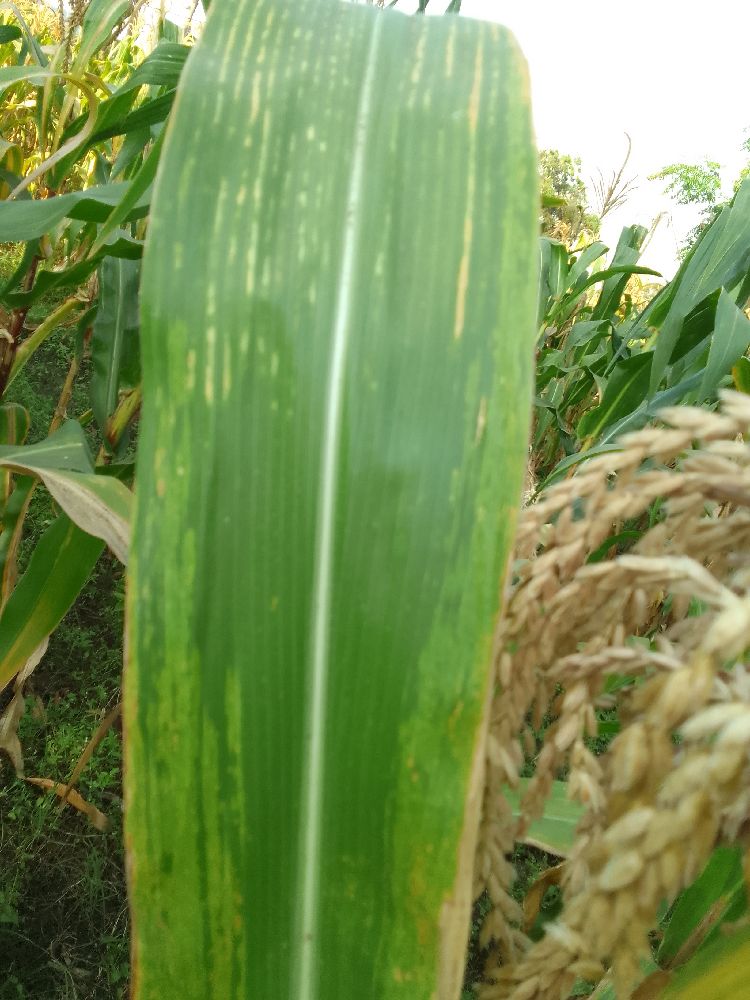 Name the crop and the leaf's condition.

maize, maize lethal necrosis
